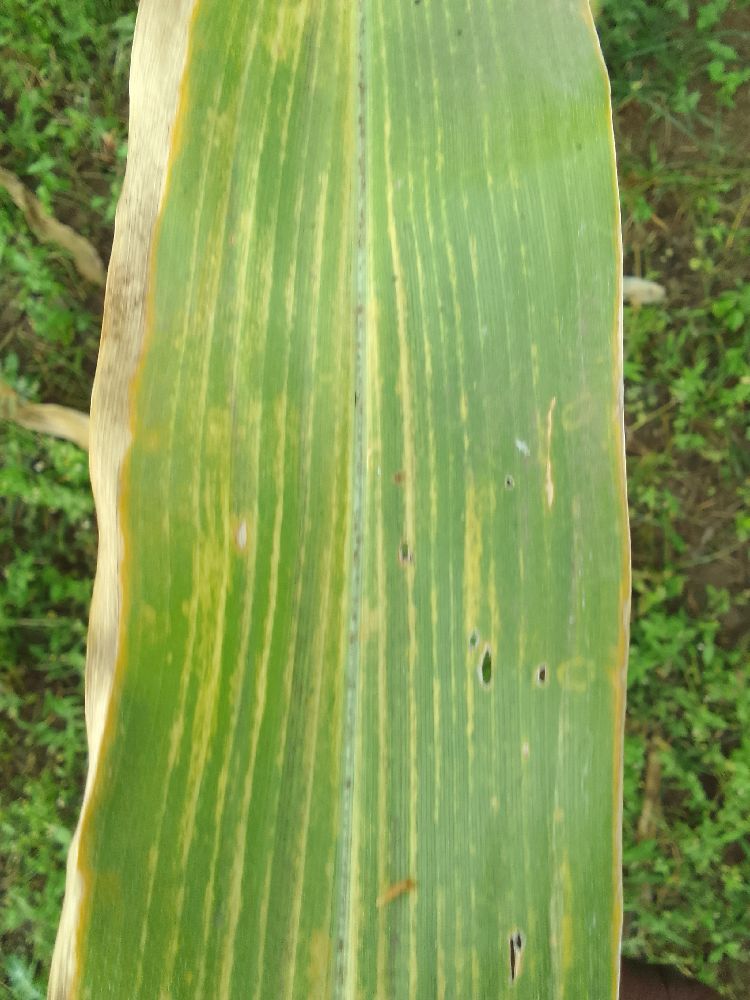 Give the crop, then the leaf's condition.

maize, maize lethal necrosis
